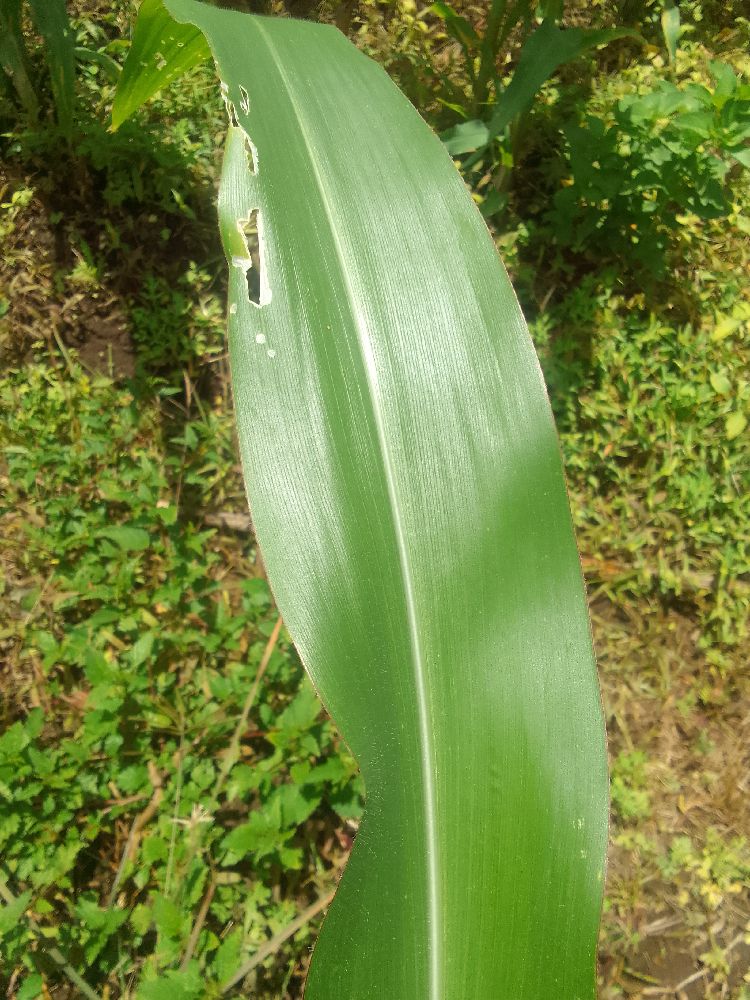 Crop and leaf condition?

maize, healthy
